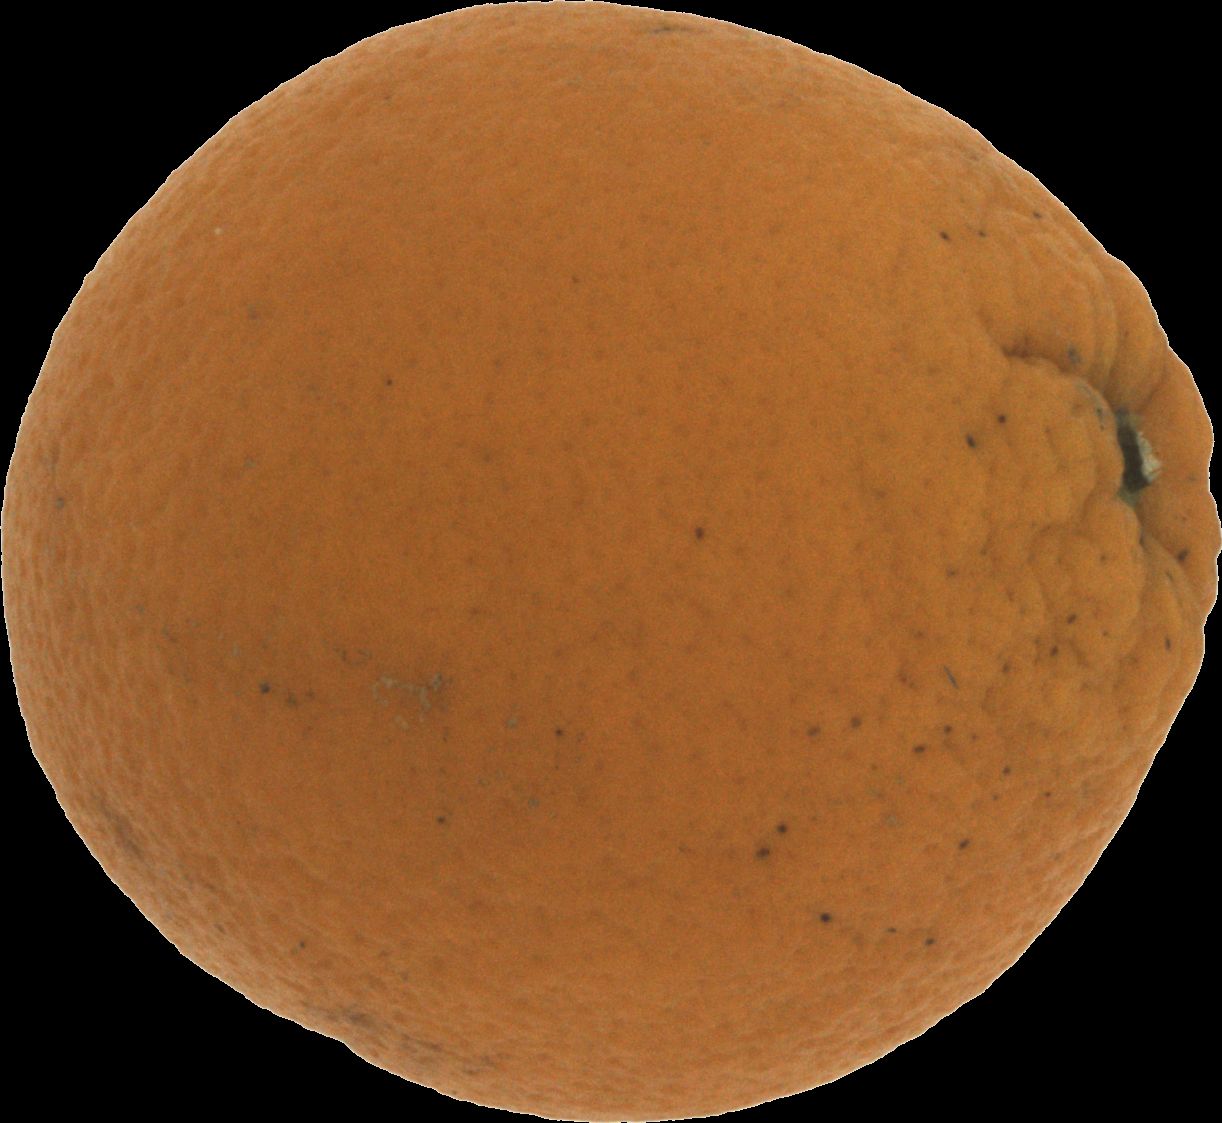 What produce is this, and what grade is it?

orange, bad
